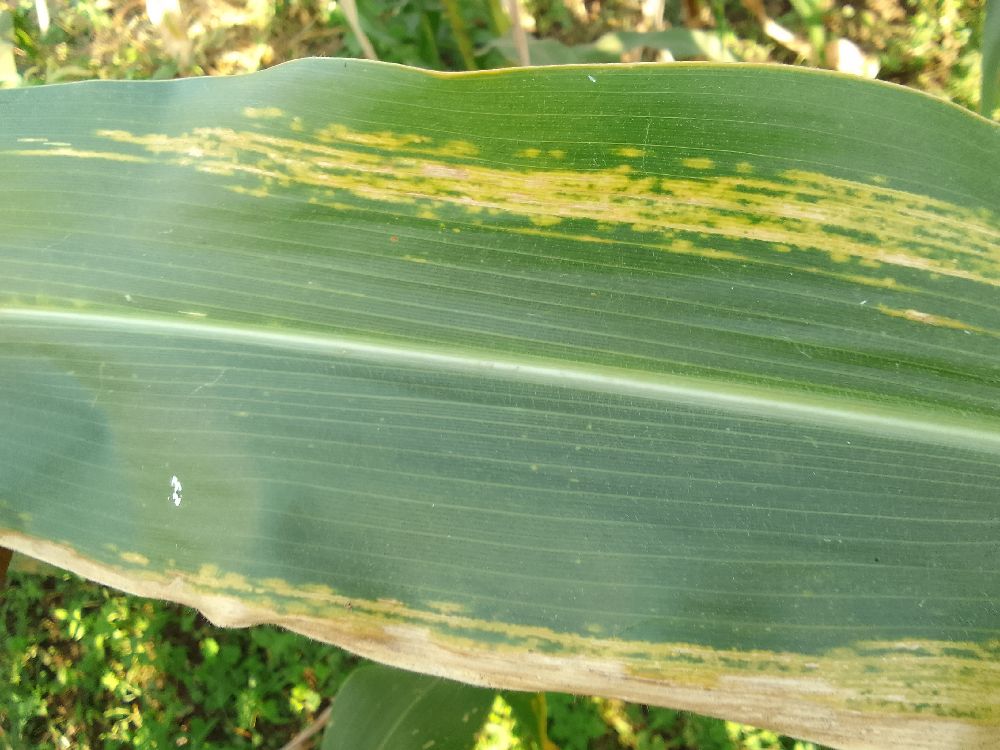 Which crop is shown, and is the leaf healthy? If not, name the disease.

maize, maize lethal necrosis
